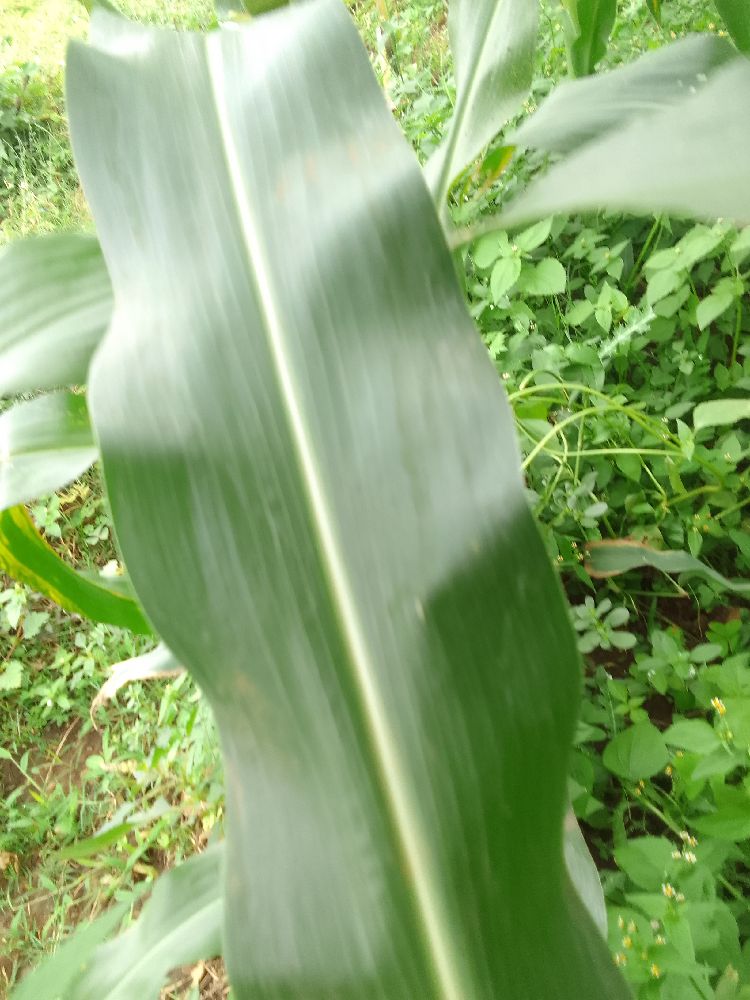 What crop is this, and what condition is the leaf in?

maize, healthy
